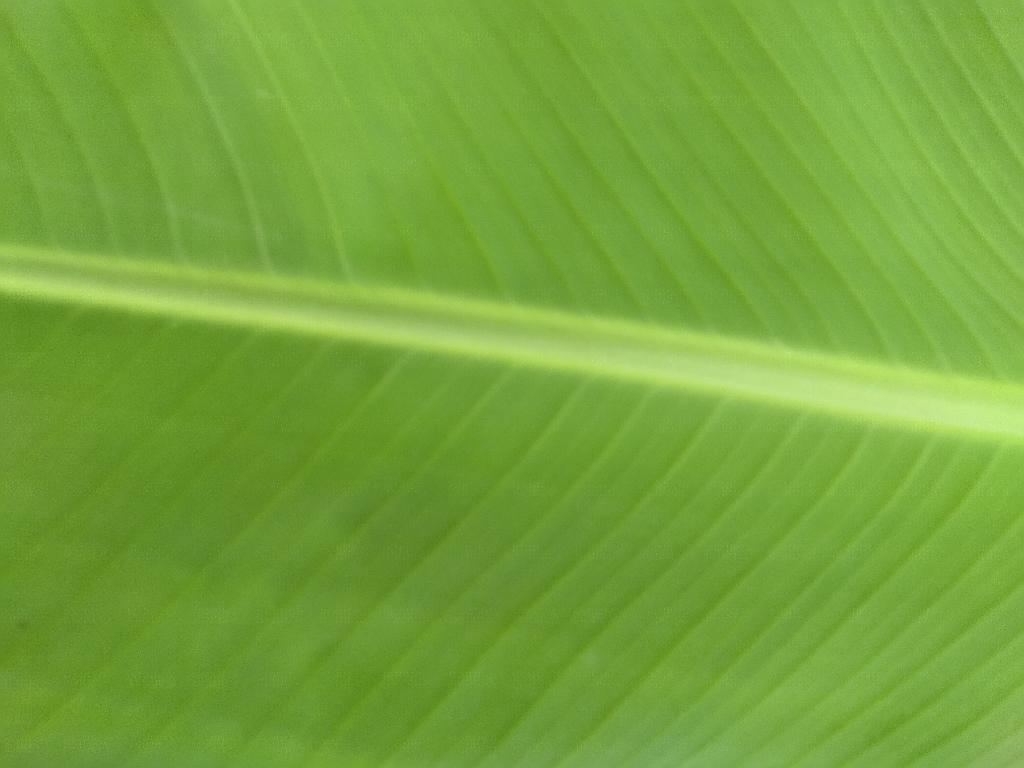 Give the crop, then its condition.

banana, healthy
